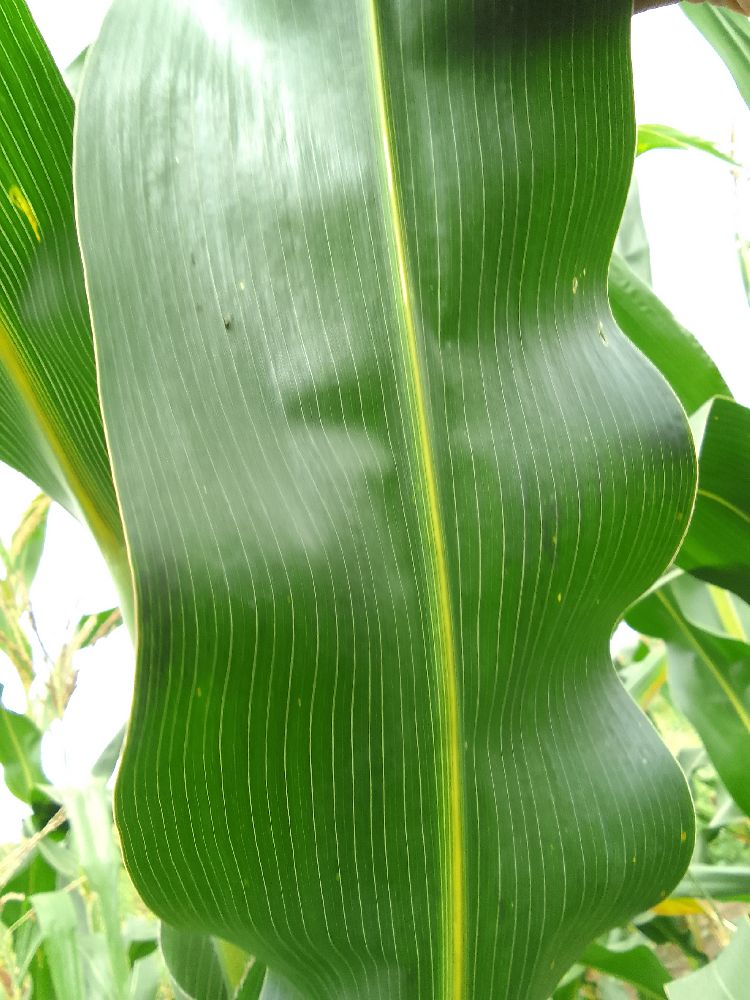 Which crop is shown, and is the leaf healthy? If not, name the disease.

maize, healthy
